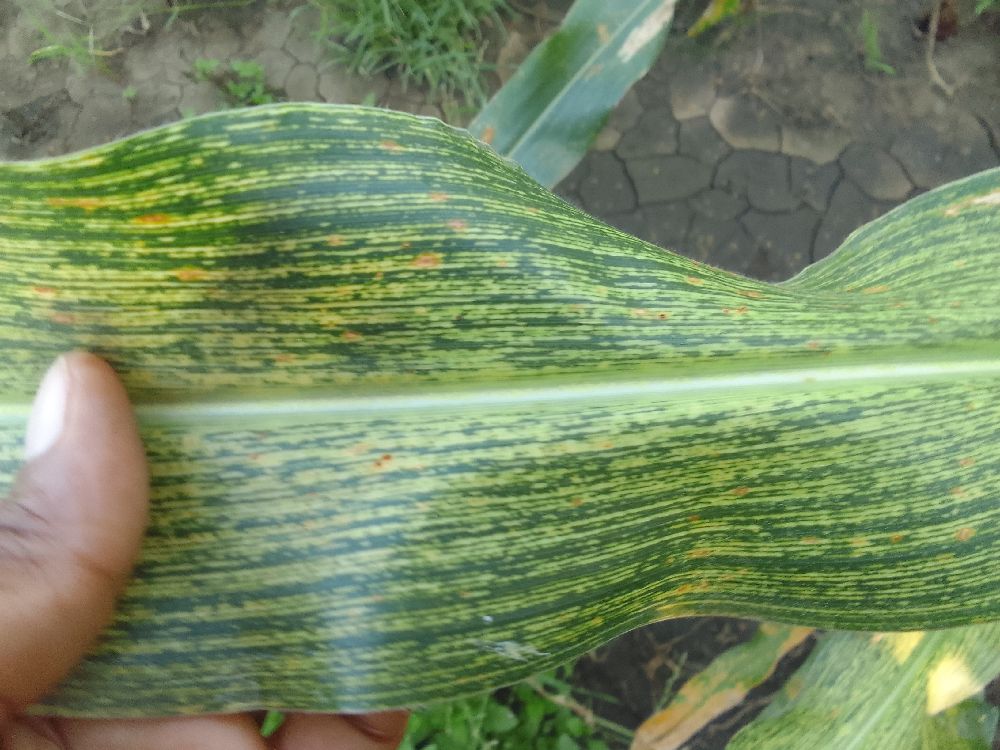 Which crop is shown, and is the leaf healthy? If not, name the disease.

maize, maize streak virus
